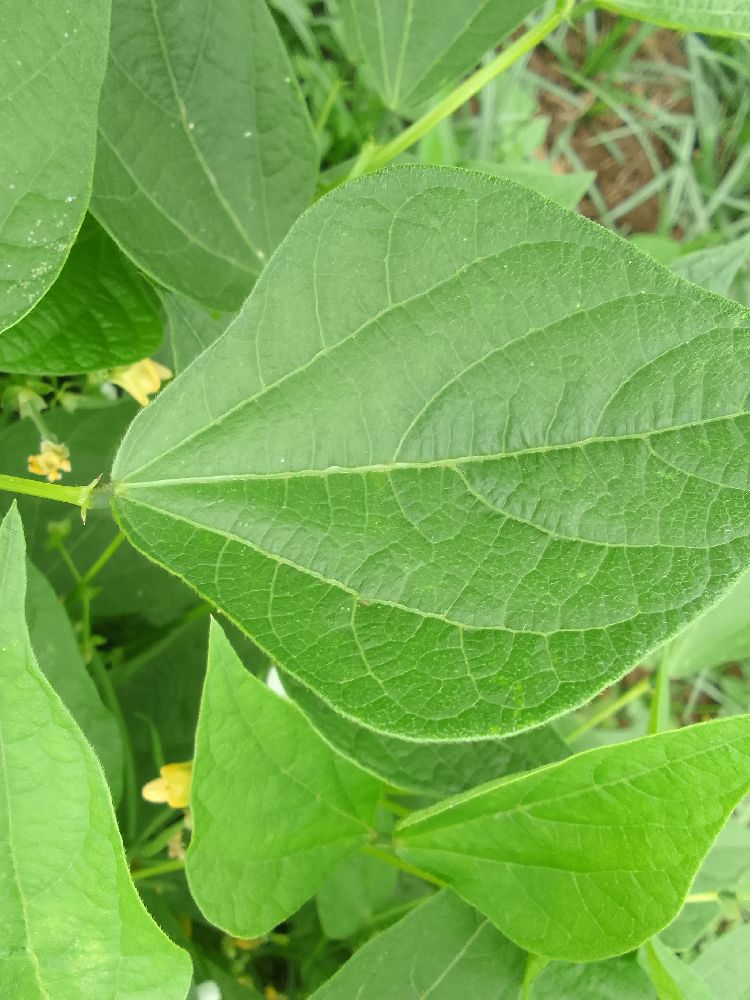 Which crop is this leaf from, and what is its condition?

common bean, healthy
